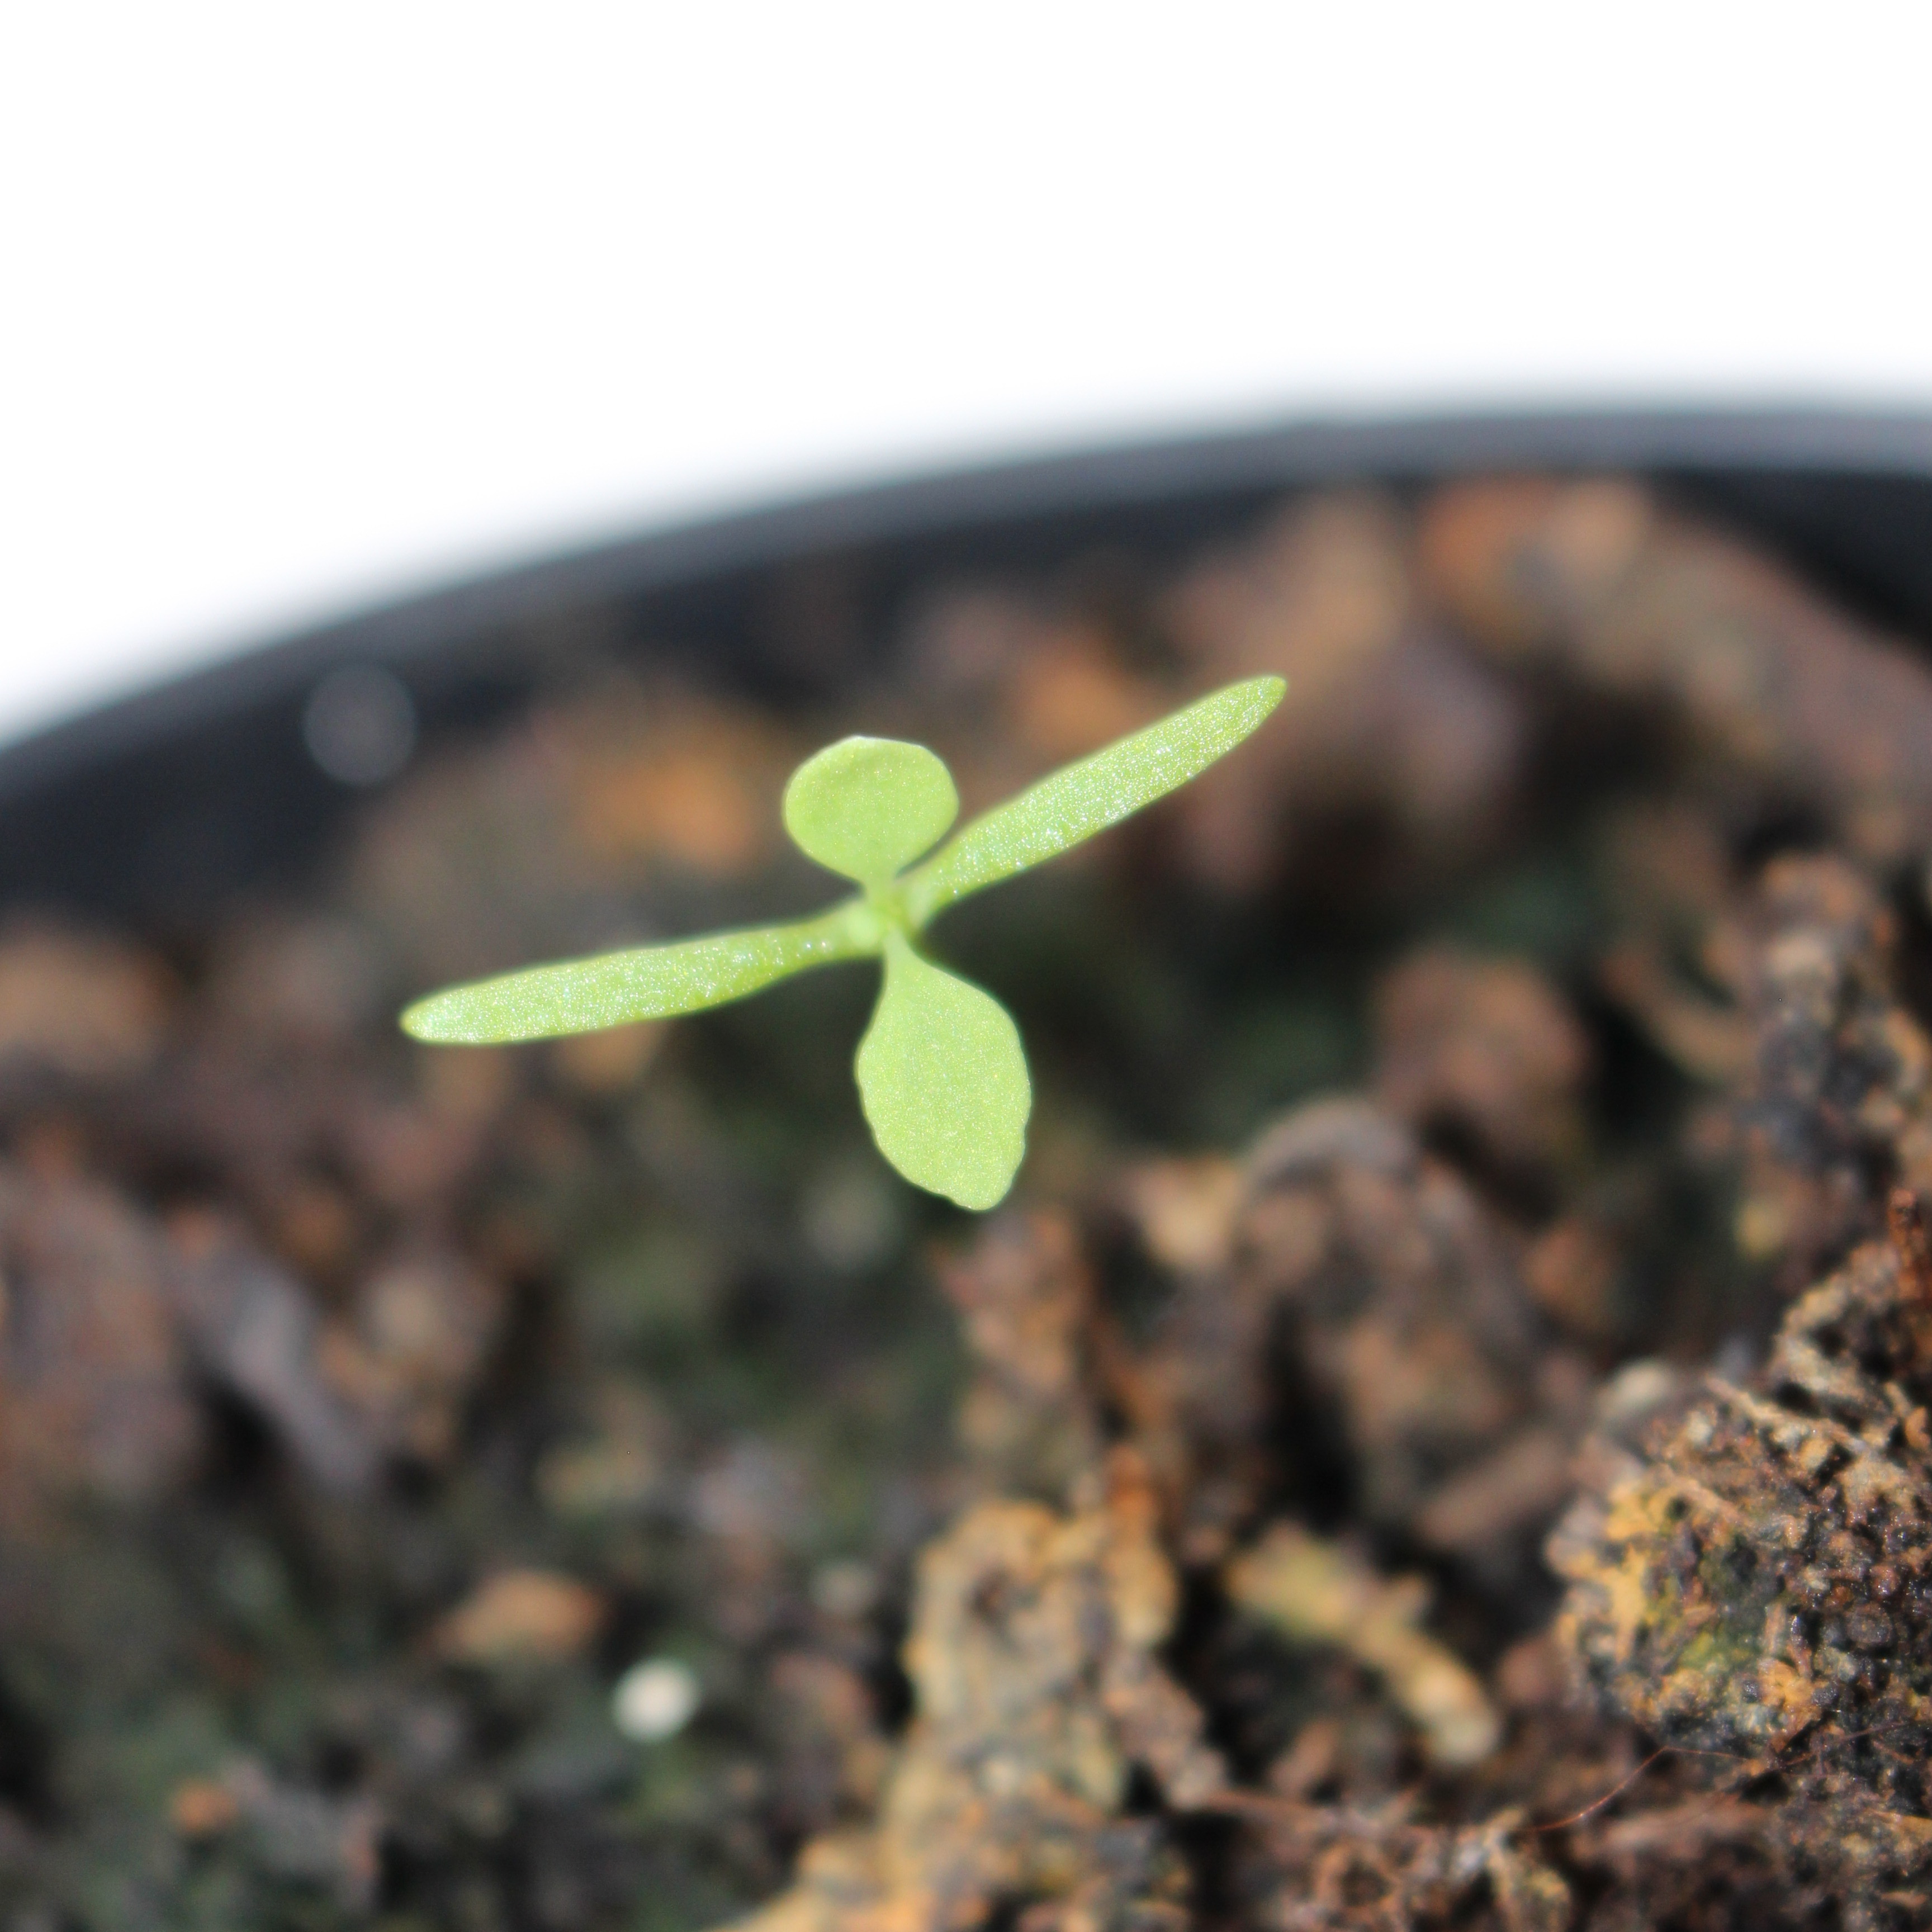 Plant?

Papaver rhoeas
